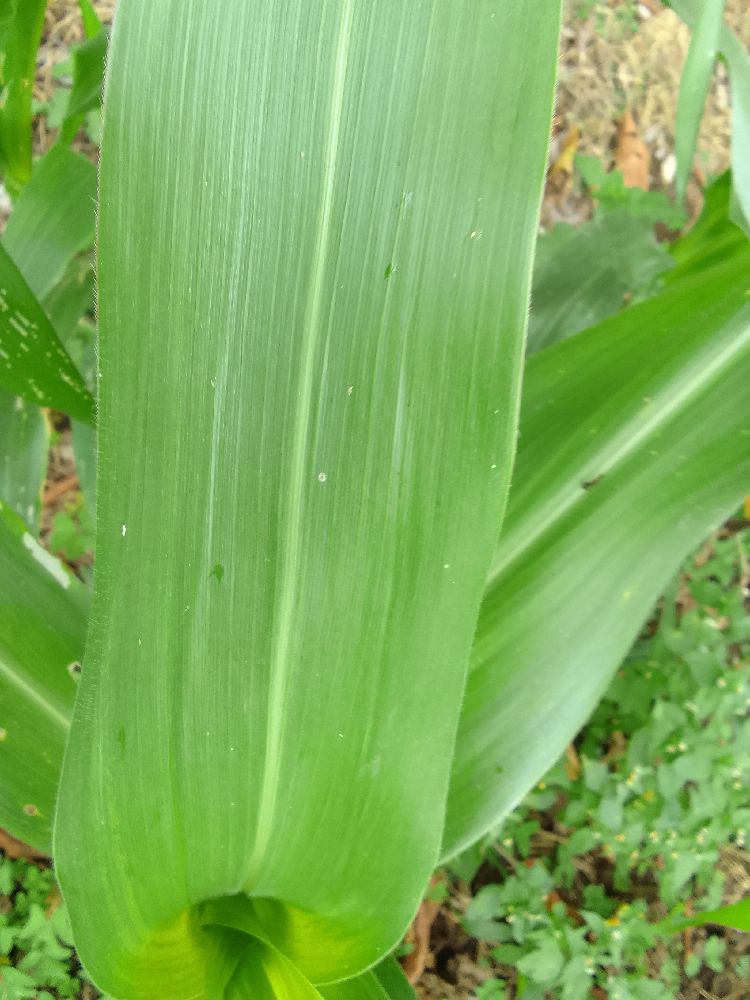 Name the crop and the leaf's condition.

maize, healthy
